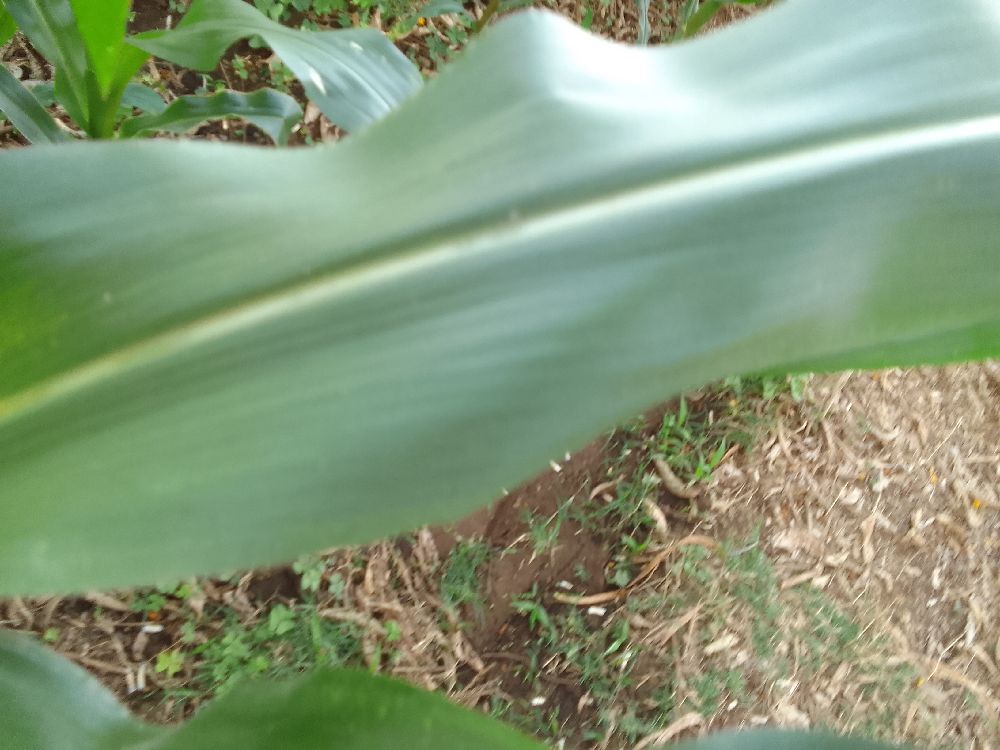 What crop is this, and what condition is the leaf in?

maize, healthy
